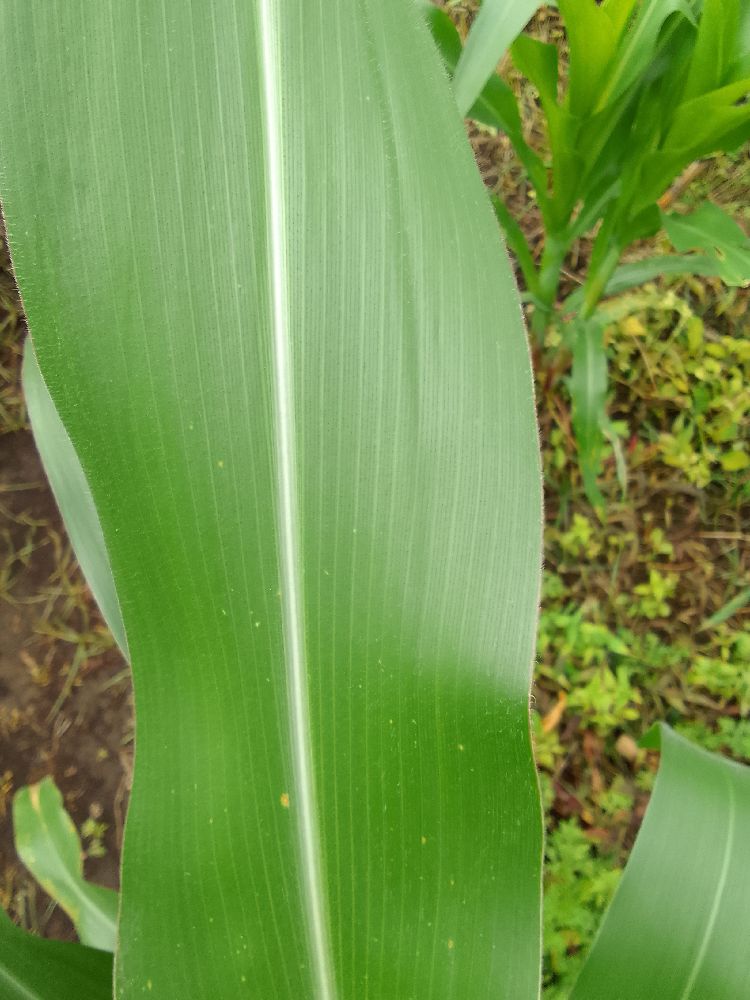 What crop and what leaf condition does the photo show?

maize, healthy
